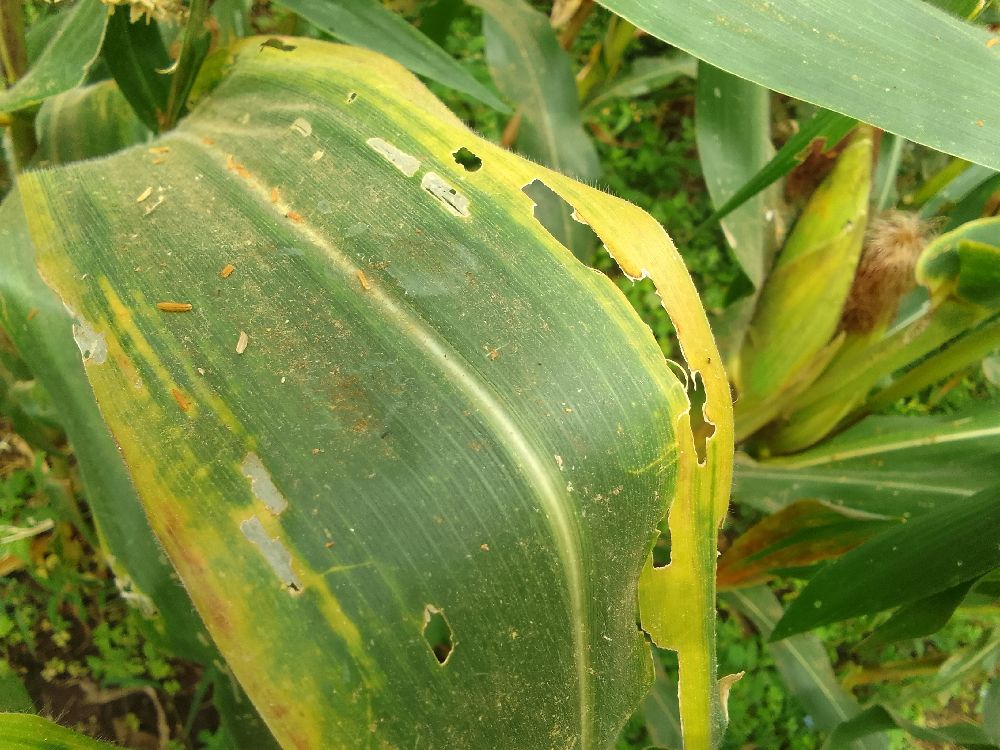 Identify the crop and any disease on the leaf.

maize, maize lethal necrosis
